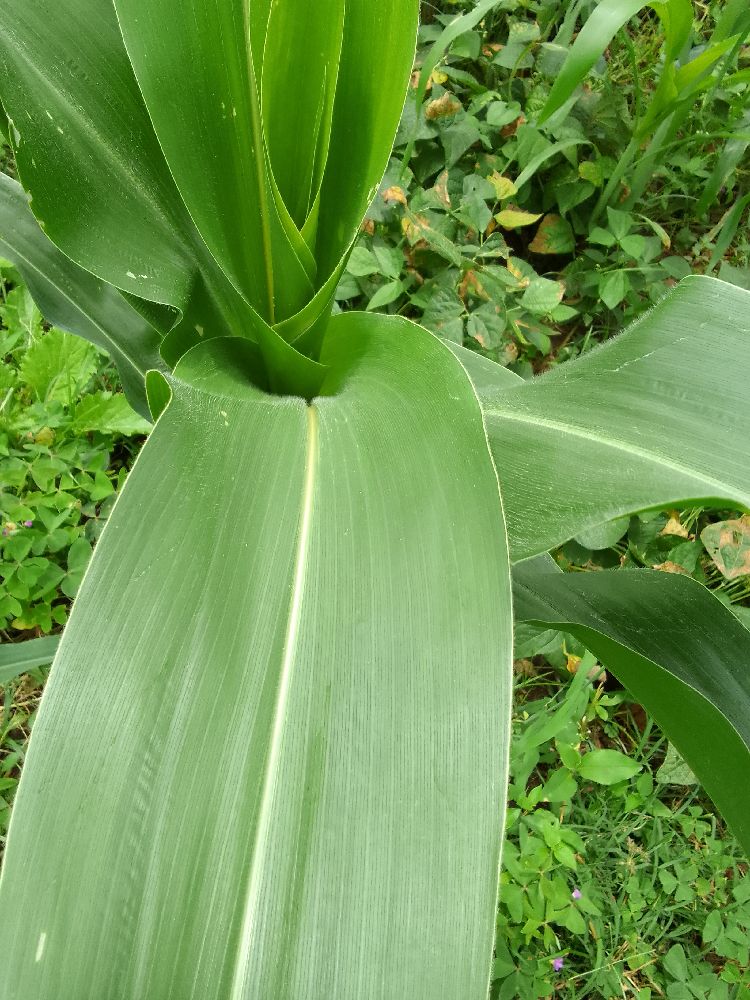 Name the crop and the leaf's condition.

maize, healthy
